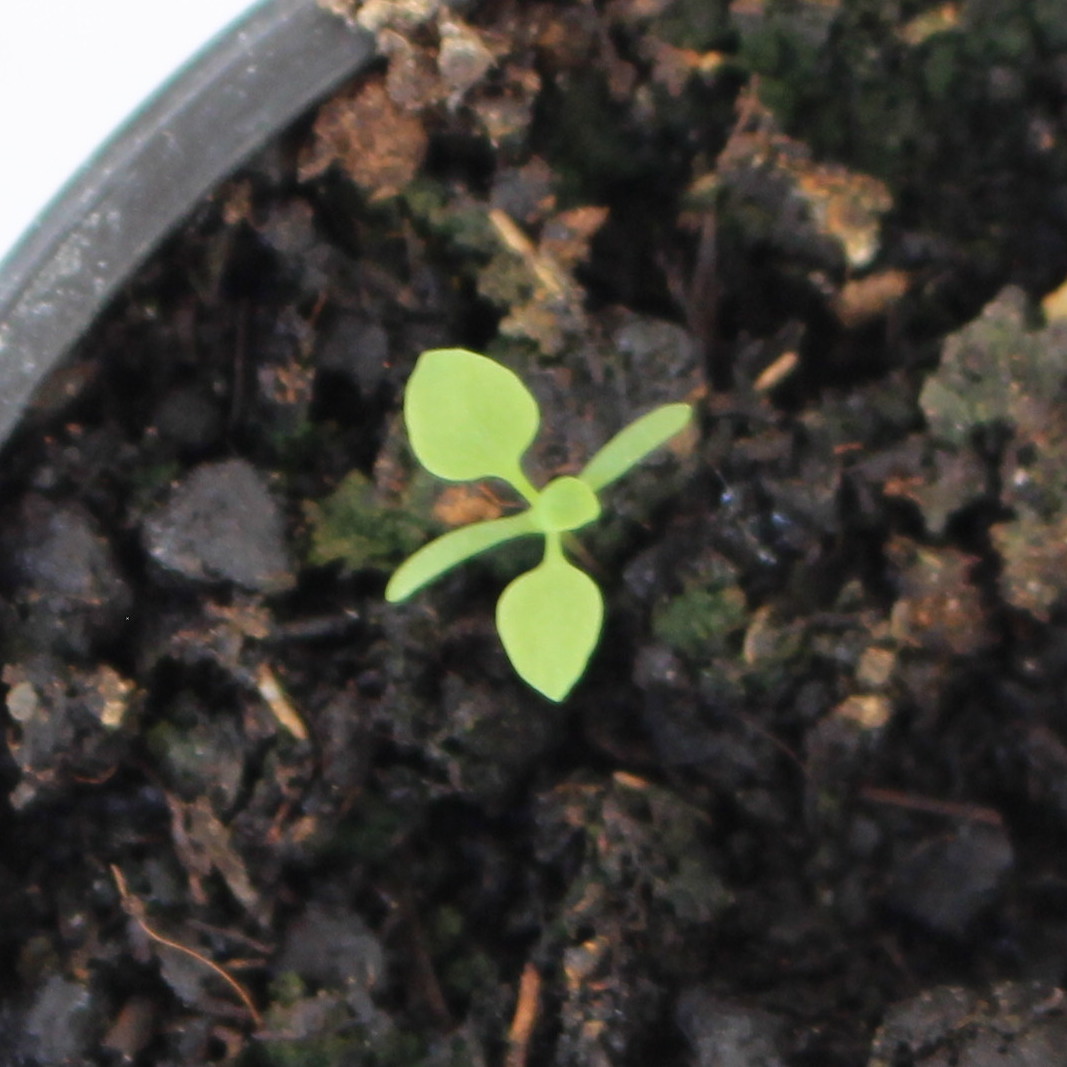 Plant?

Papaver rhoeas
